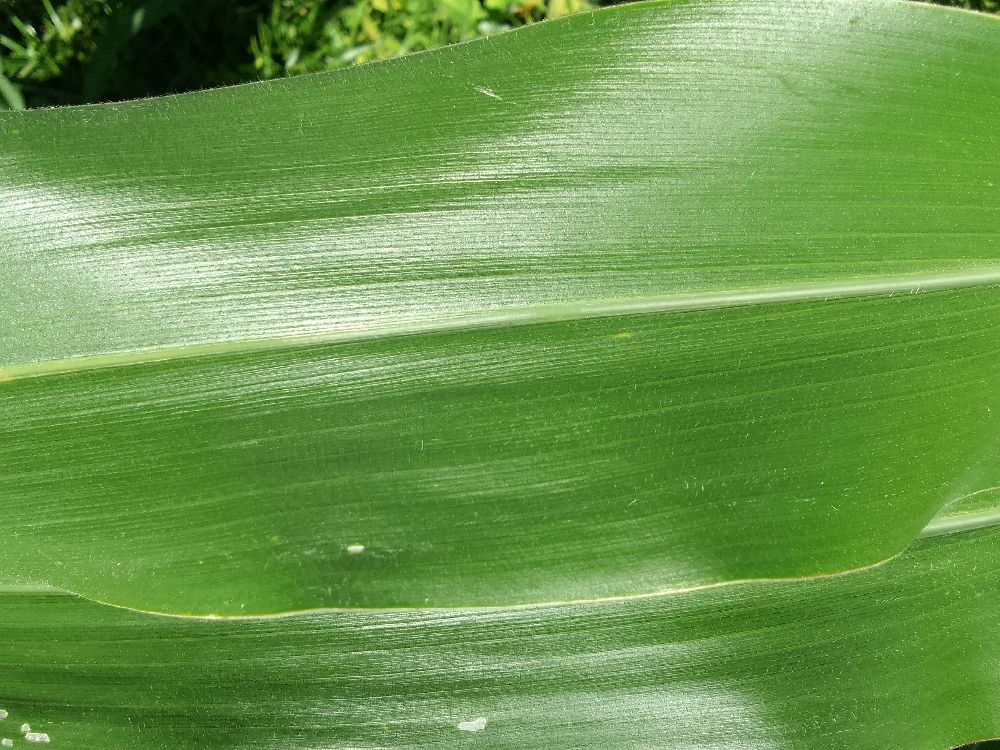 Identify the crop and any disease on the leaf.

maize, healthy
